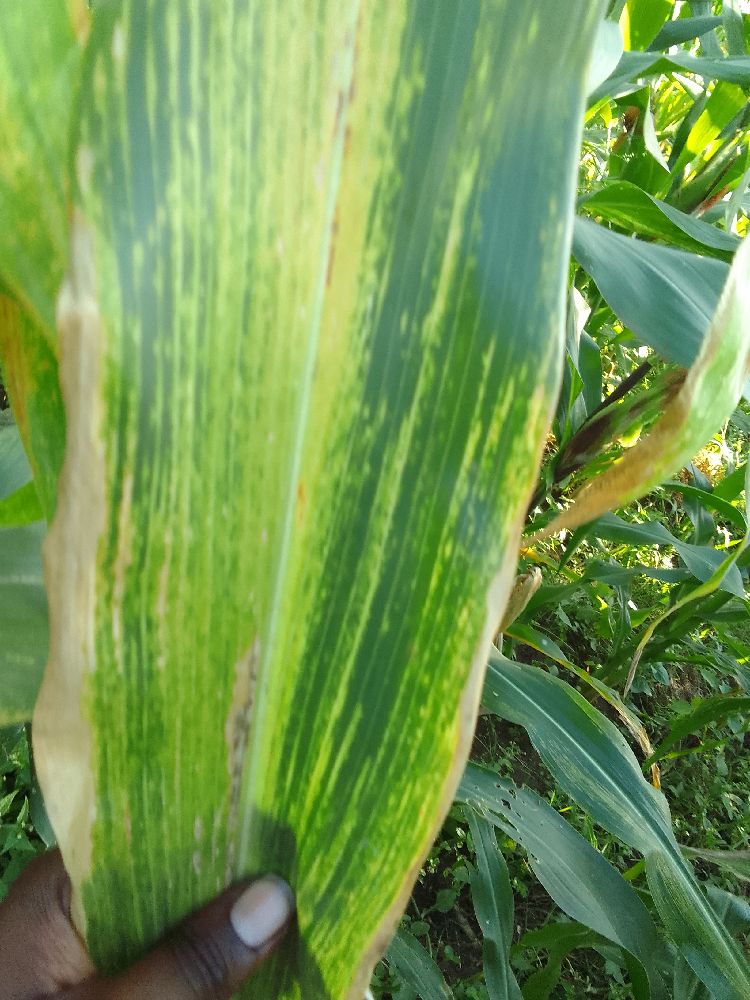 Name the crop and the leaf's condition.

maize, maize lethal necrosis
